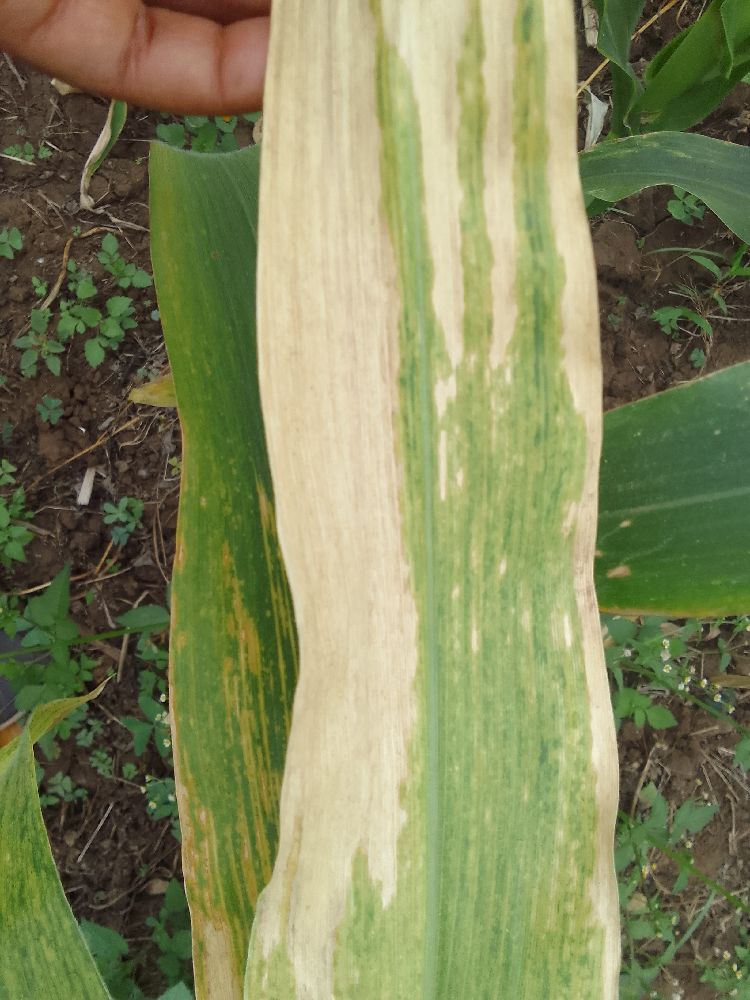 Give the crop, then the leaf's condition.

maize, maize lethal necrosis
